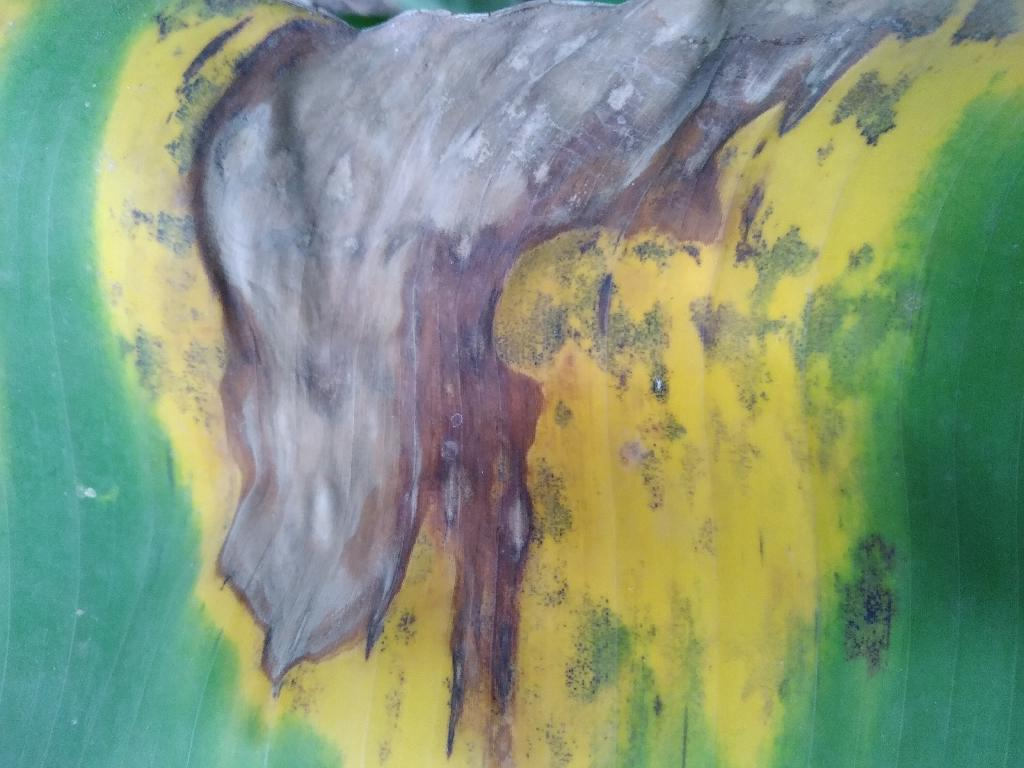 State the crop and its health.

banana, black sigatoka
